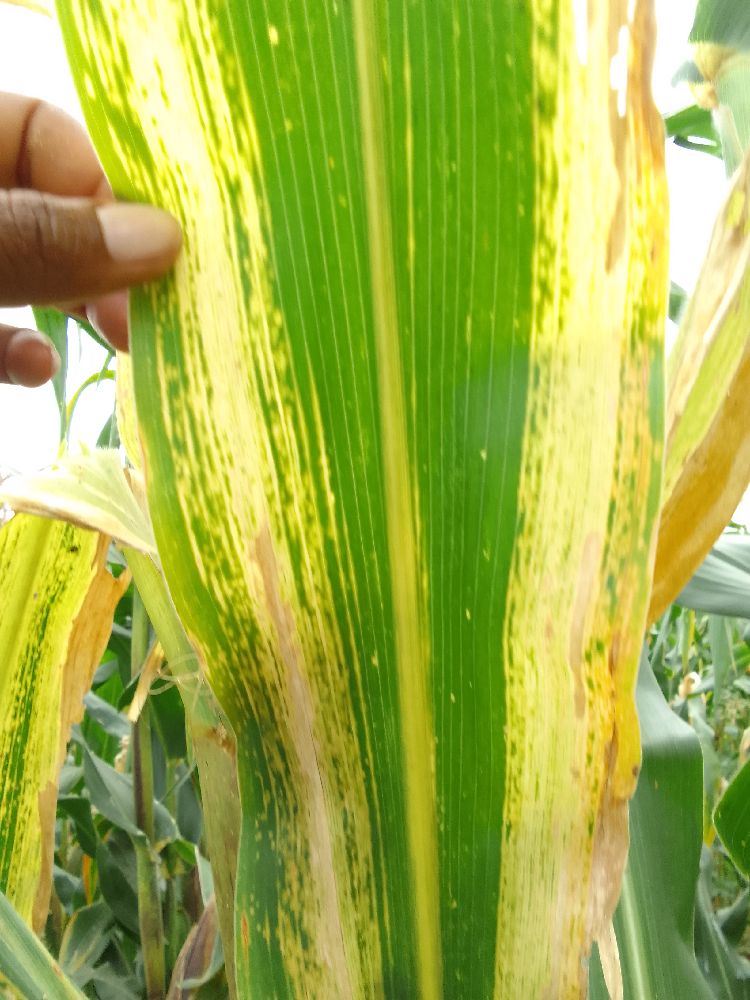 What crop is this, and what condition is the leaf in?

maize, maize lethal necrosis
